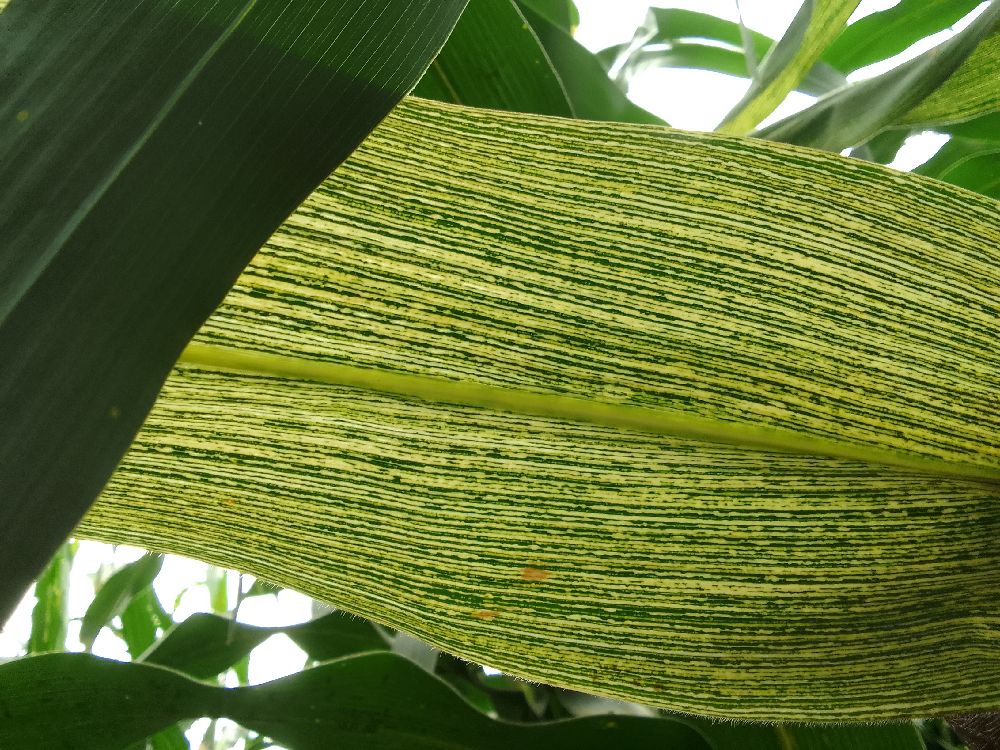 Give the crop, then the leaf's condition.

maize, maize streak virus
